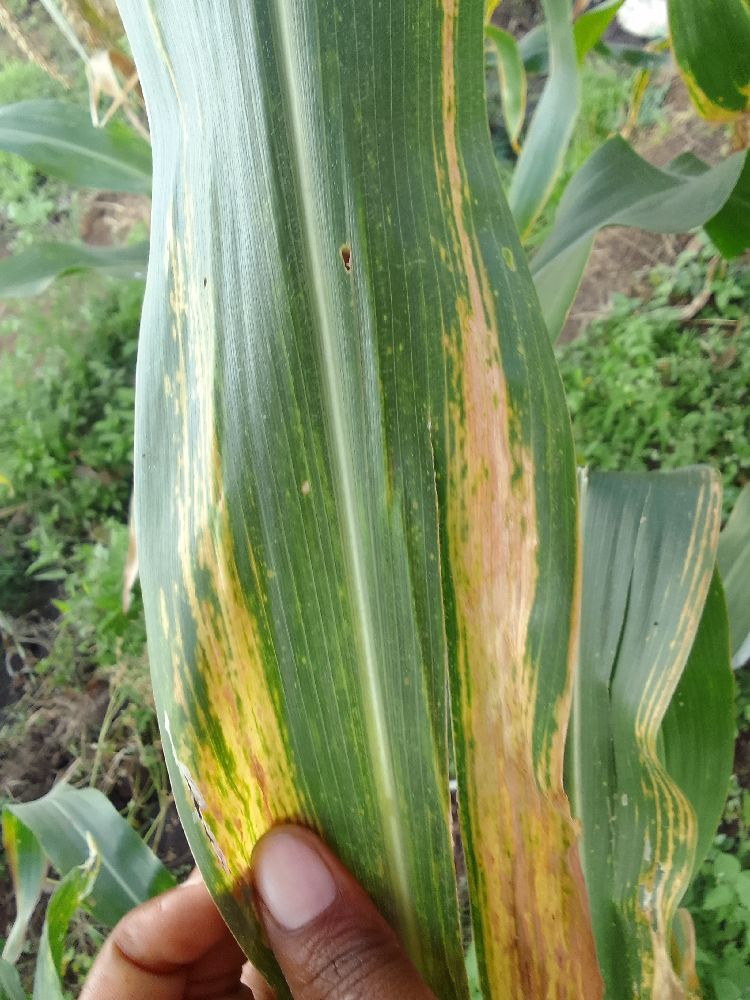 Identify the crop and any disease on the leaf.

maize, maize lethal necrosis
